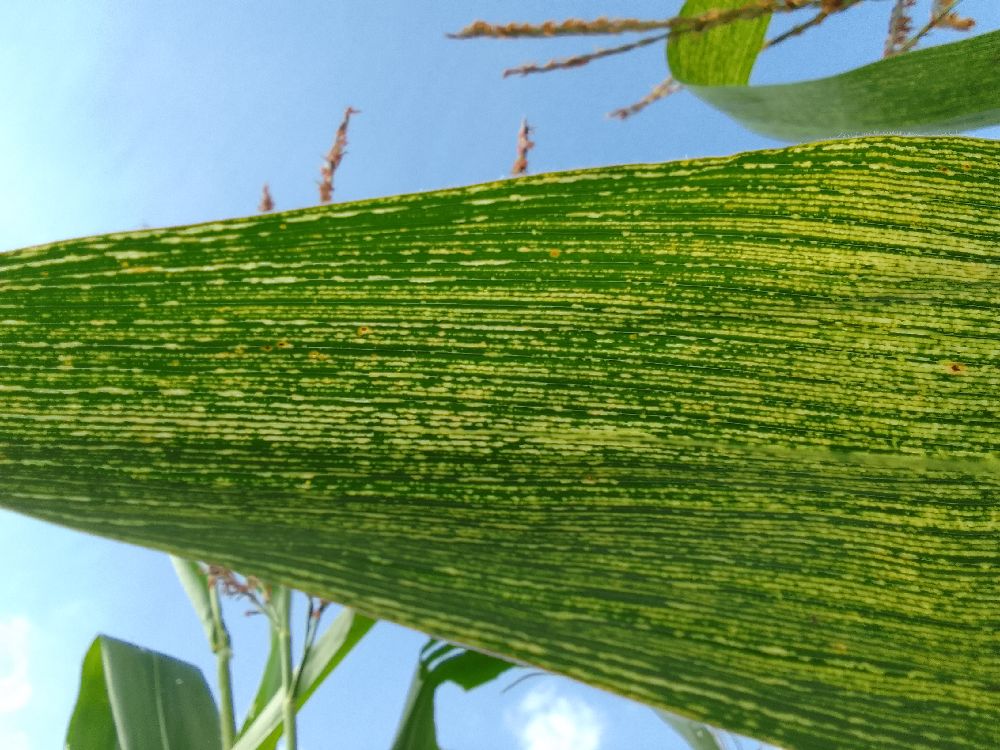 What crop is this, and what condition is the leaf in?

maize, maize streak virus
